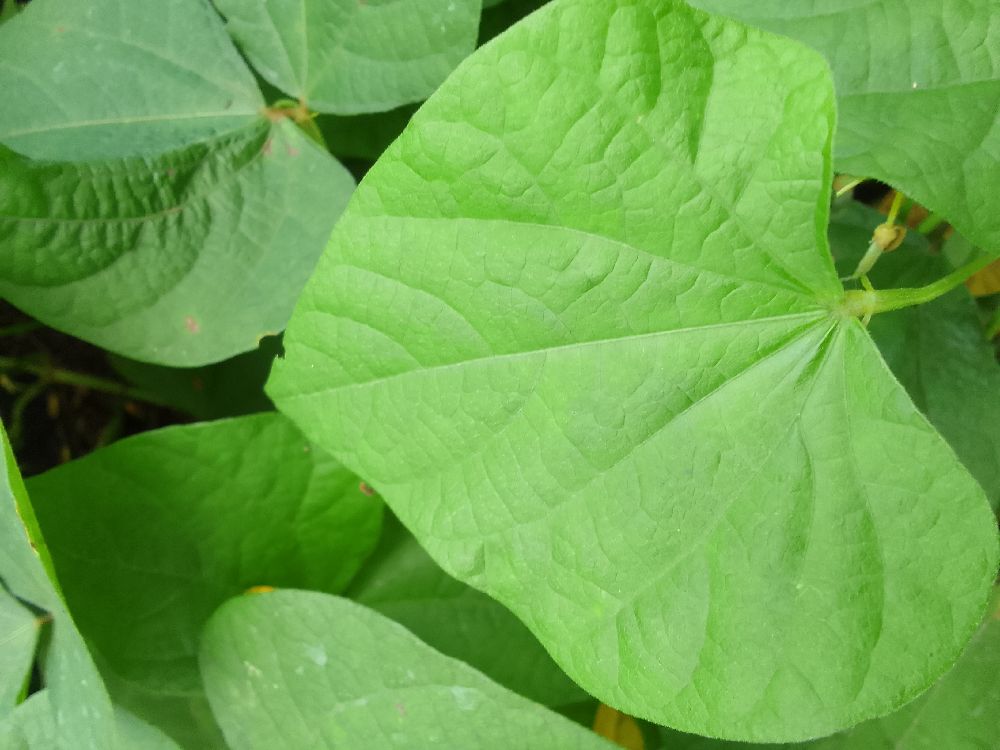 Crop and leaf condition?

common bean, healthy
